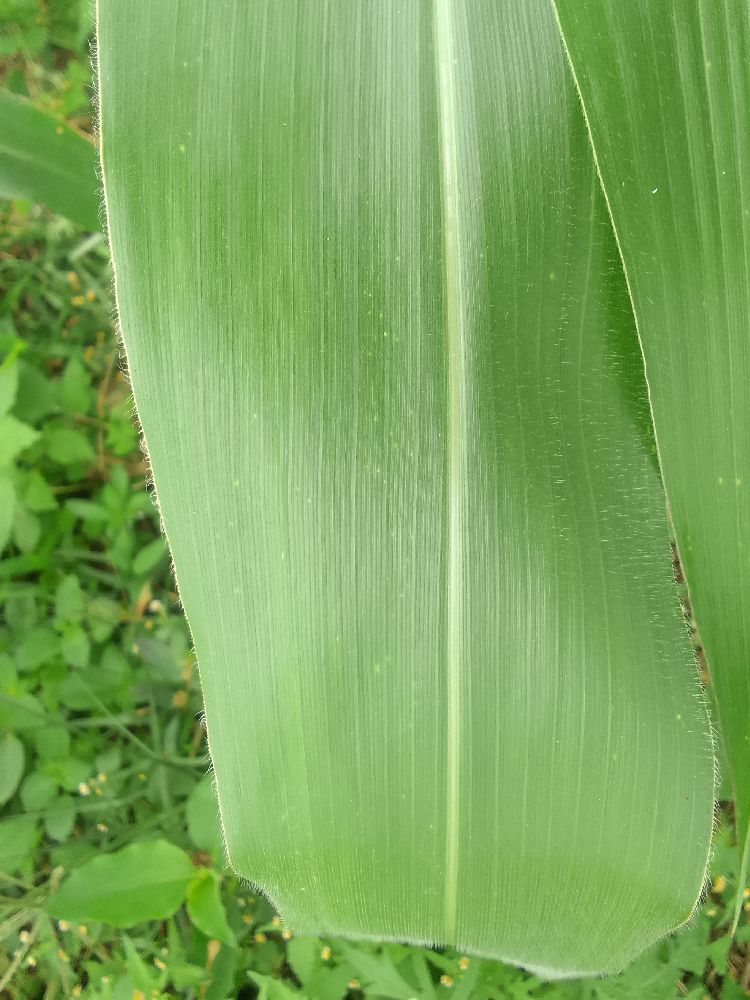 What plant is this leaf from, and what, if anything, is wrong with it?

maize, healthy
